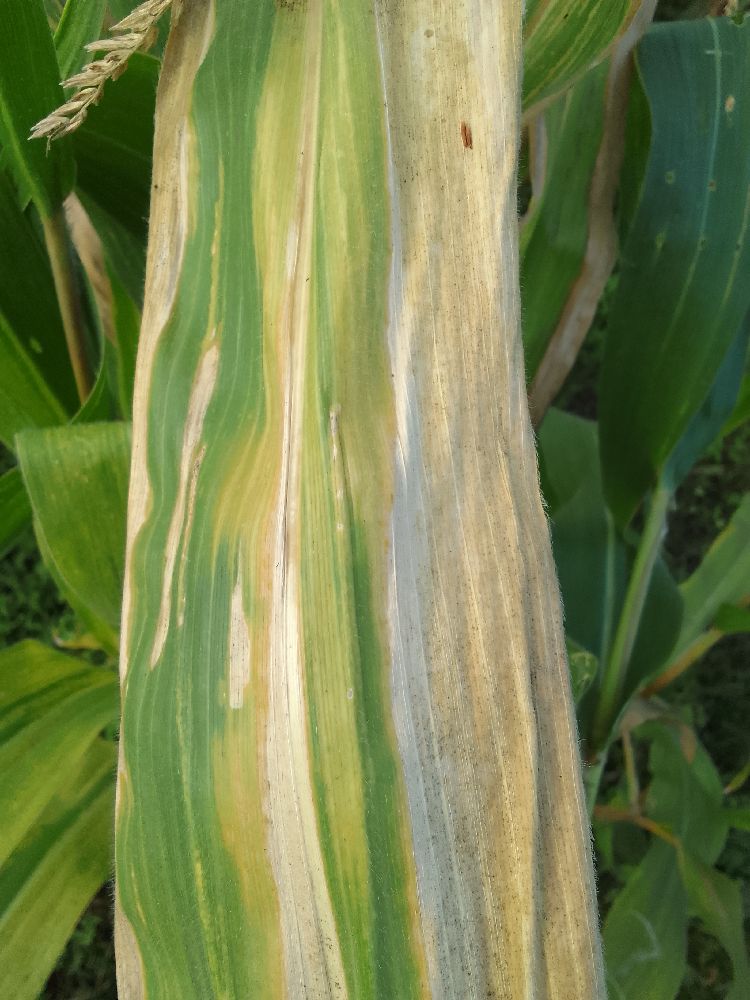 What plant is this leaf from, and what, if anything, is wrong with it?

maize, maize lethal necrosis
